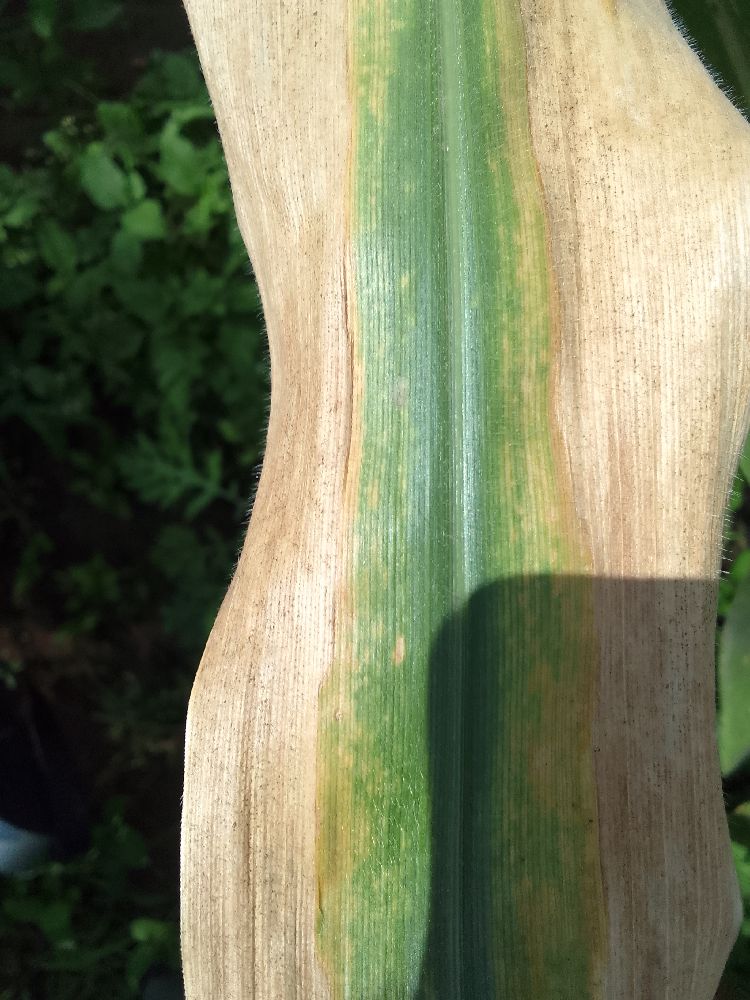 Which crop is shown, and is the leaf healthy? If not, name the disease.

maize, maize lethal necrosis
